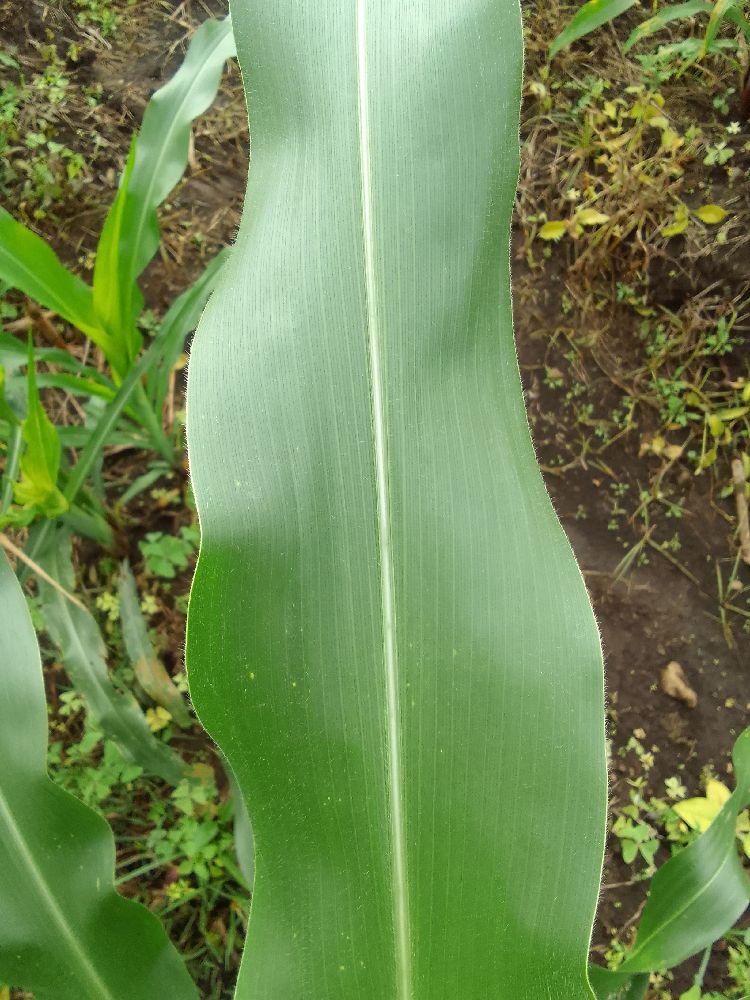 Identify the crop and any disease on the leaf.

maize, healthy
